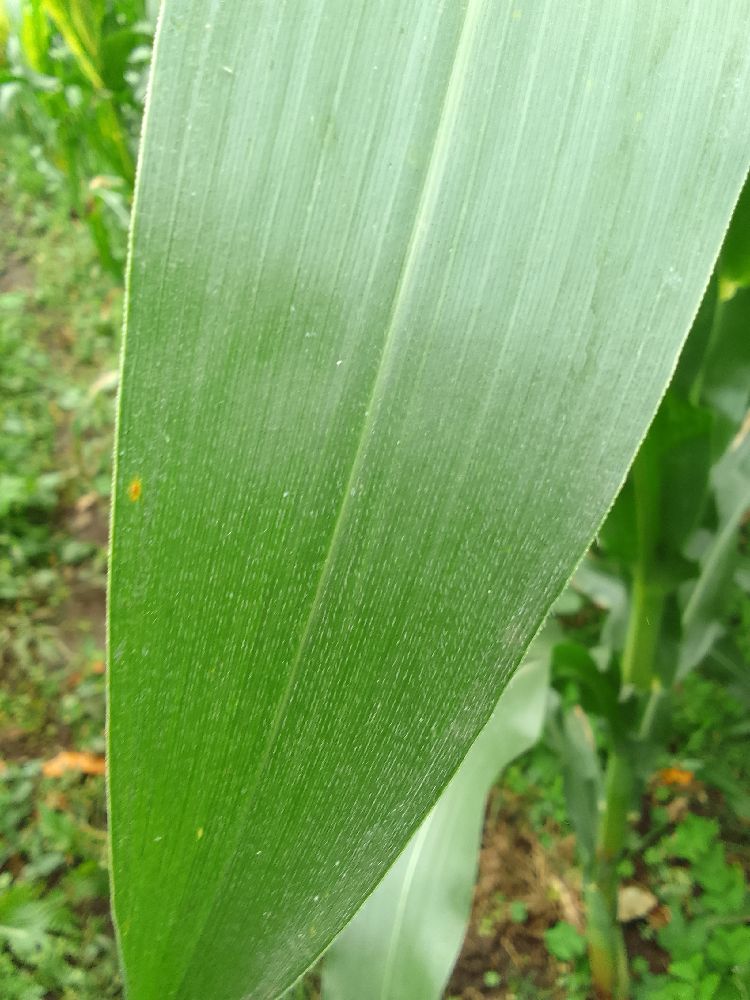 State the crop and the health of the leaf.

maize, healthy
